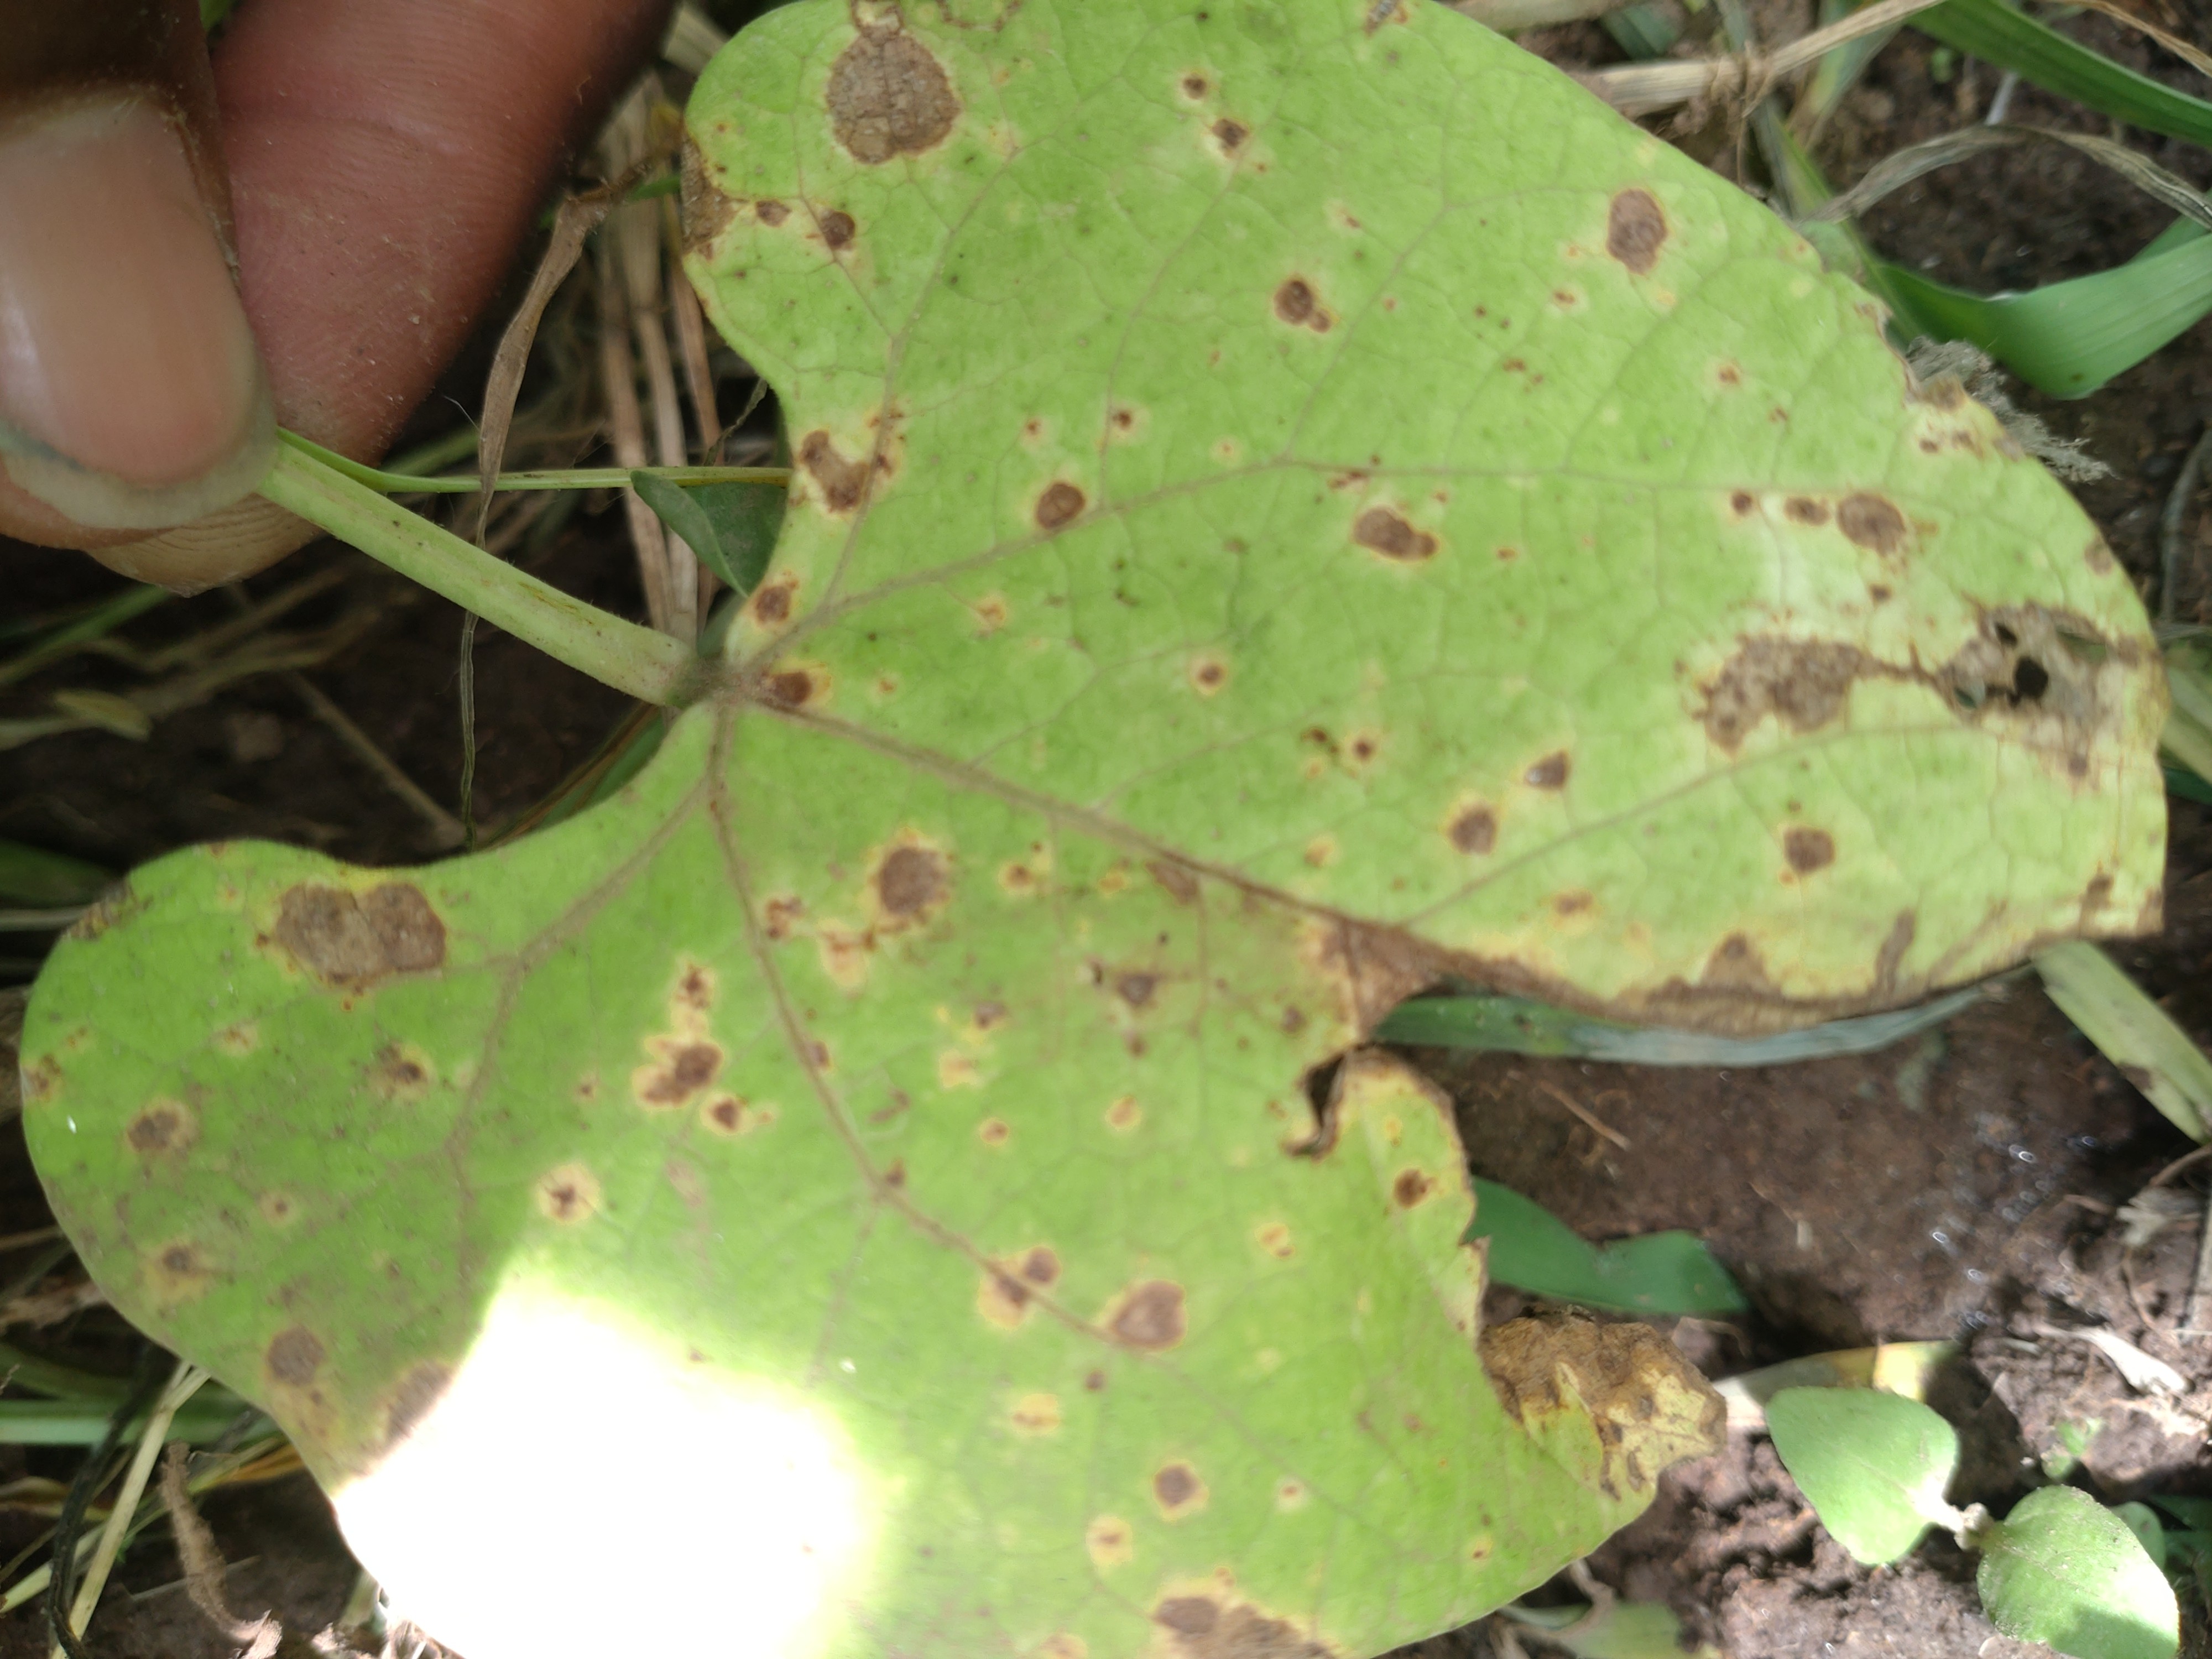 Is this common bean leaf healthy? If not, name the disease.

rust
